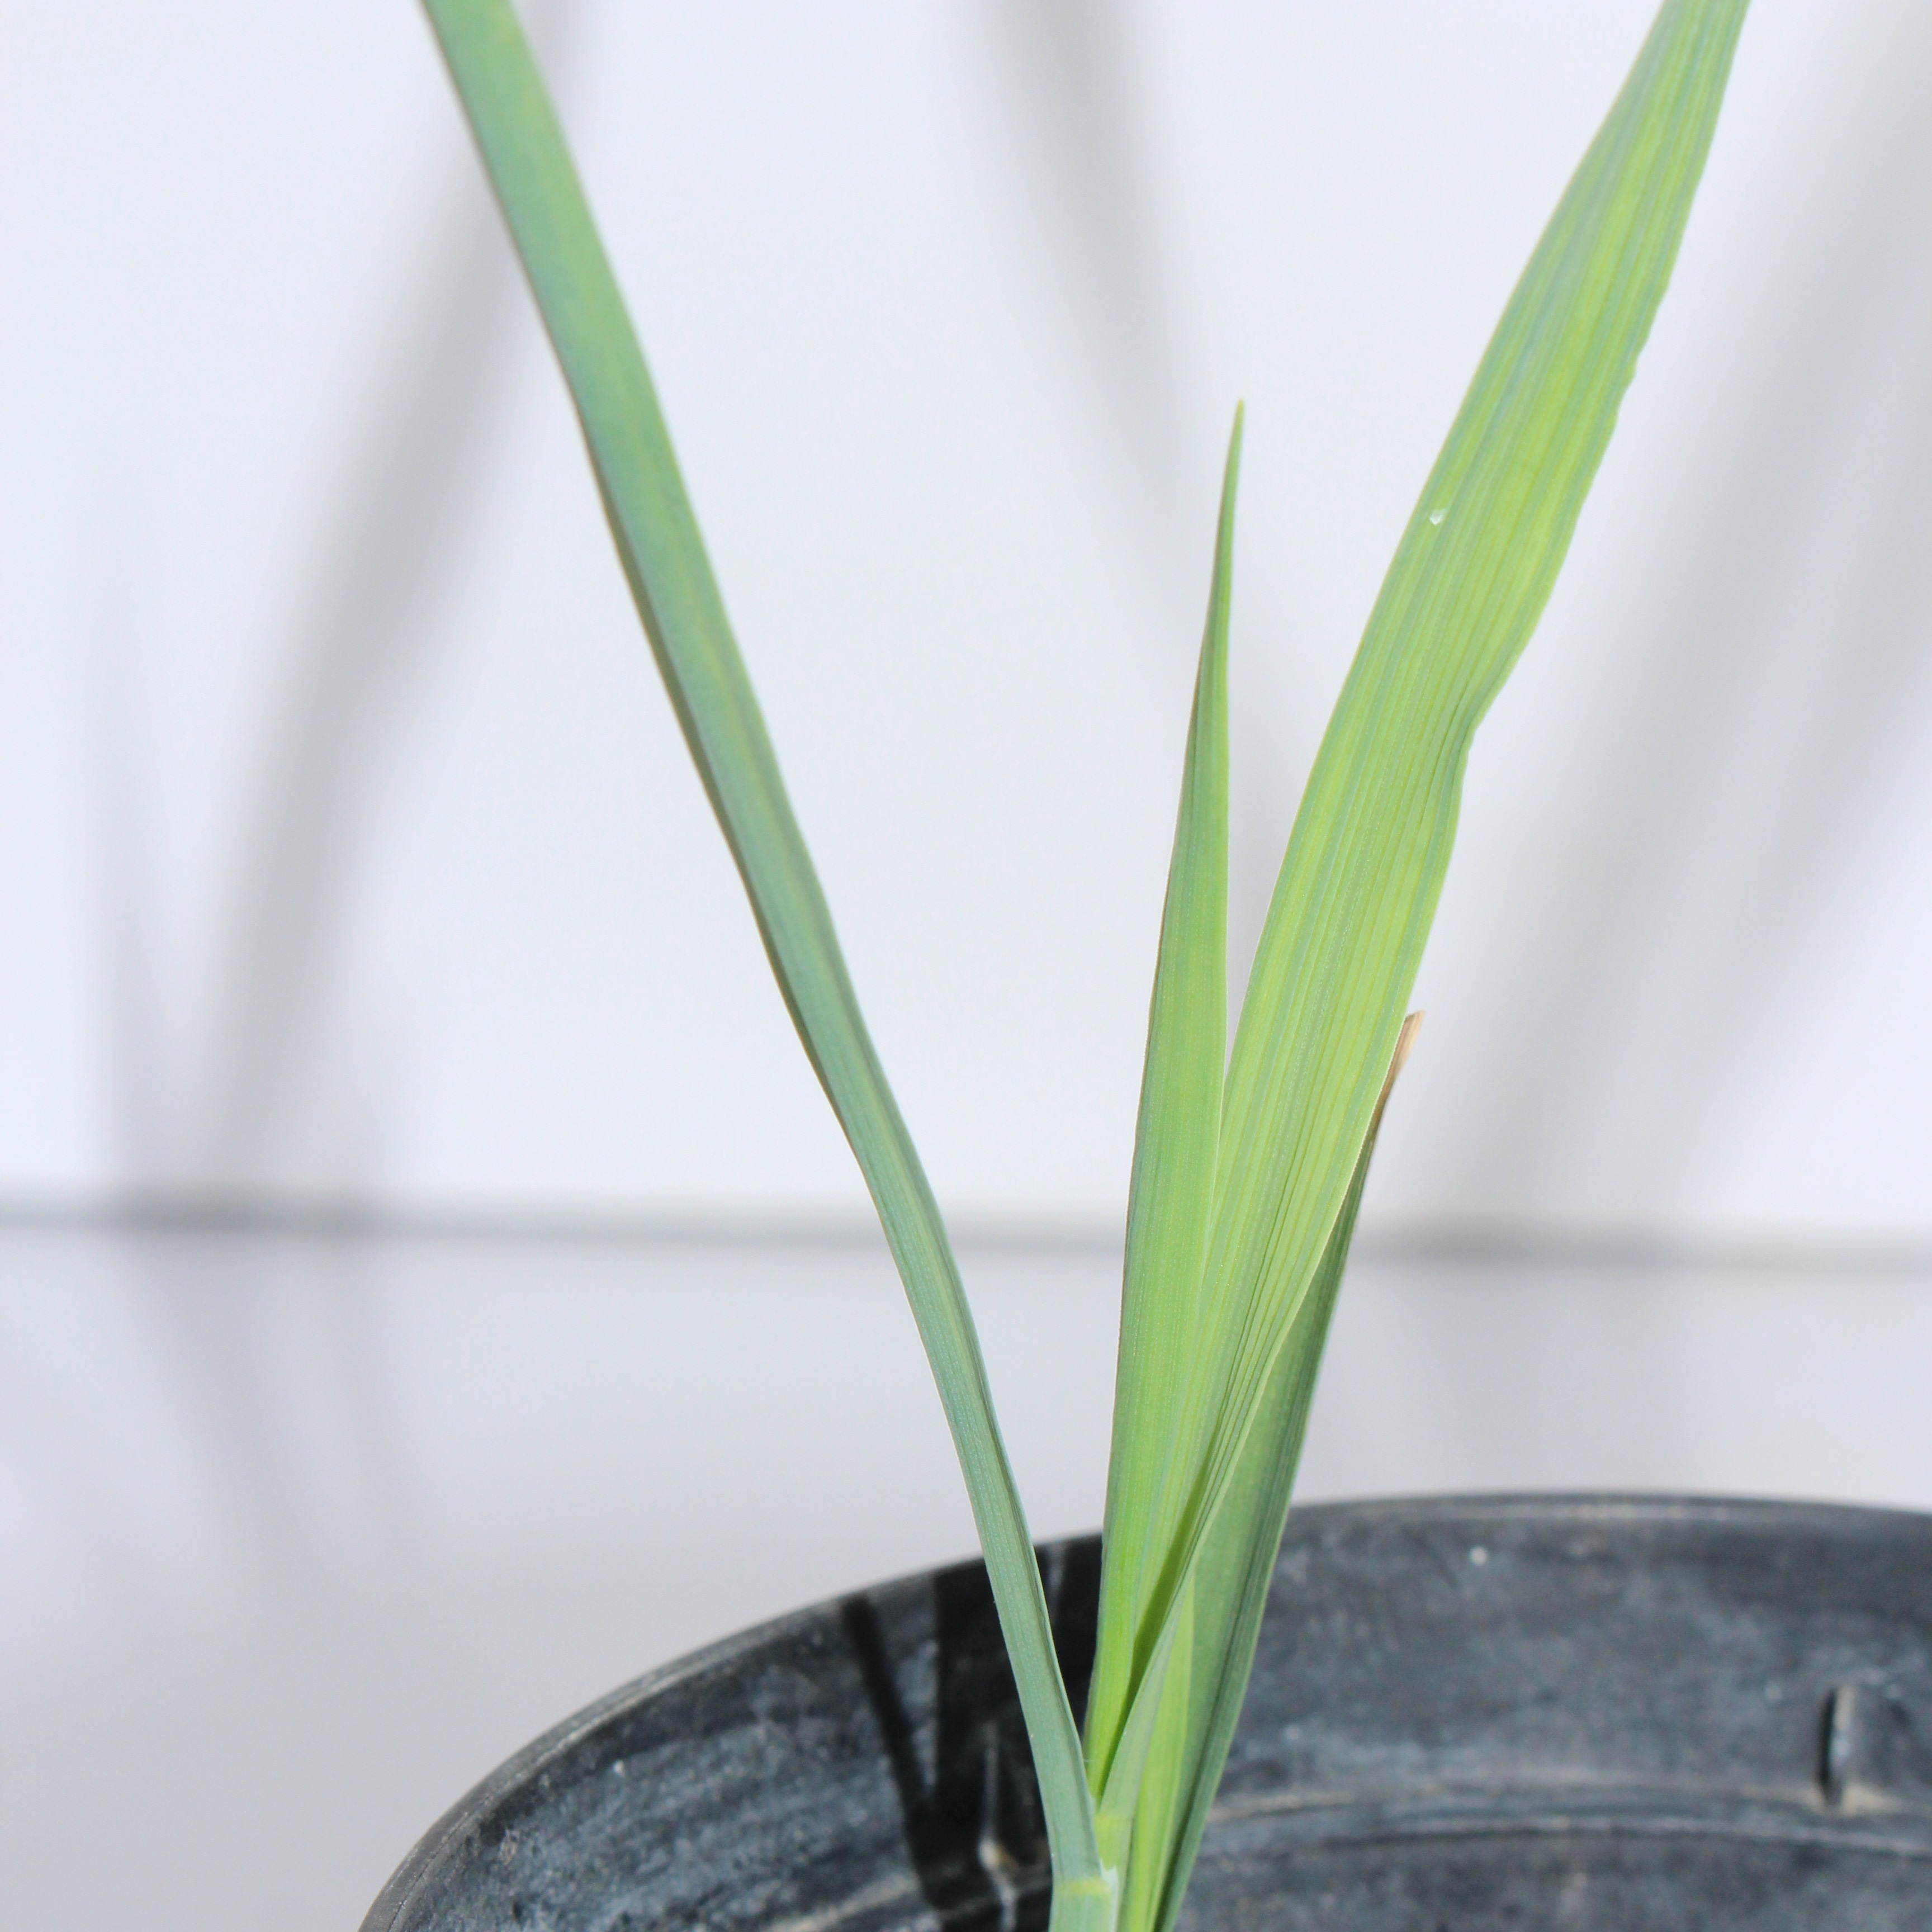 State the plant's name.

Avena sterilis
